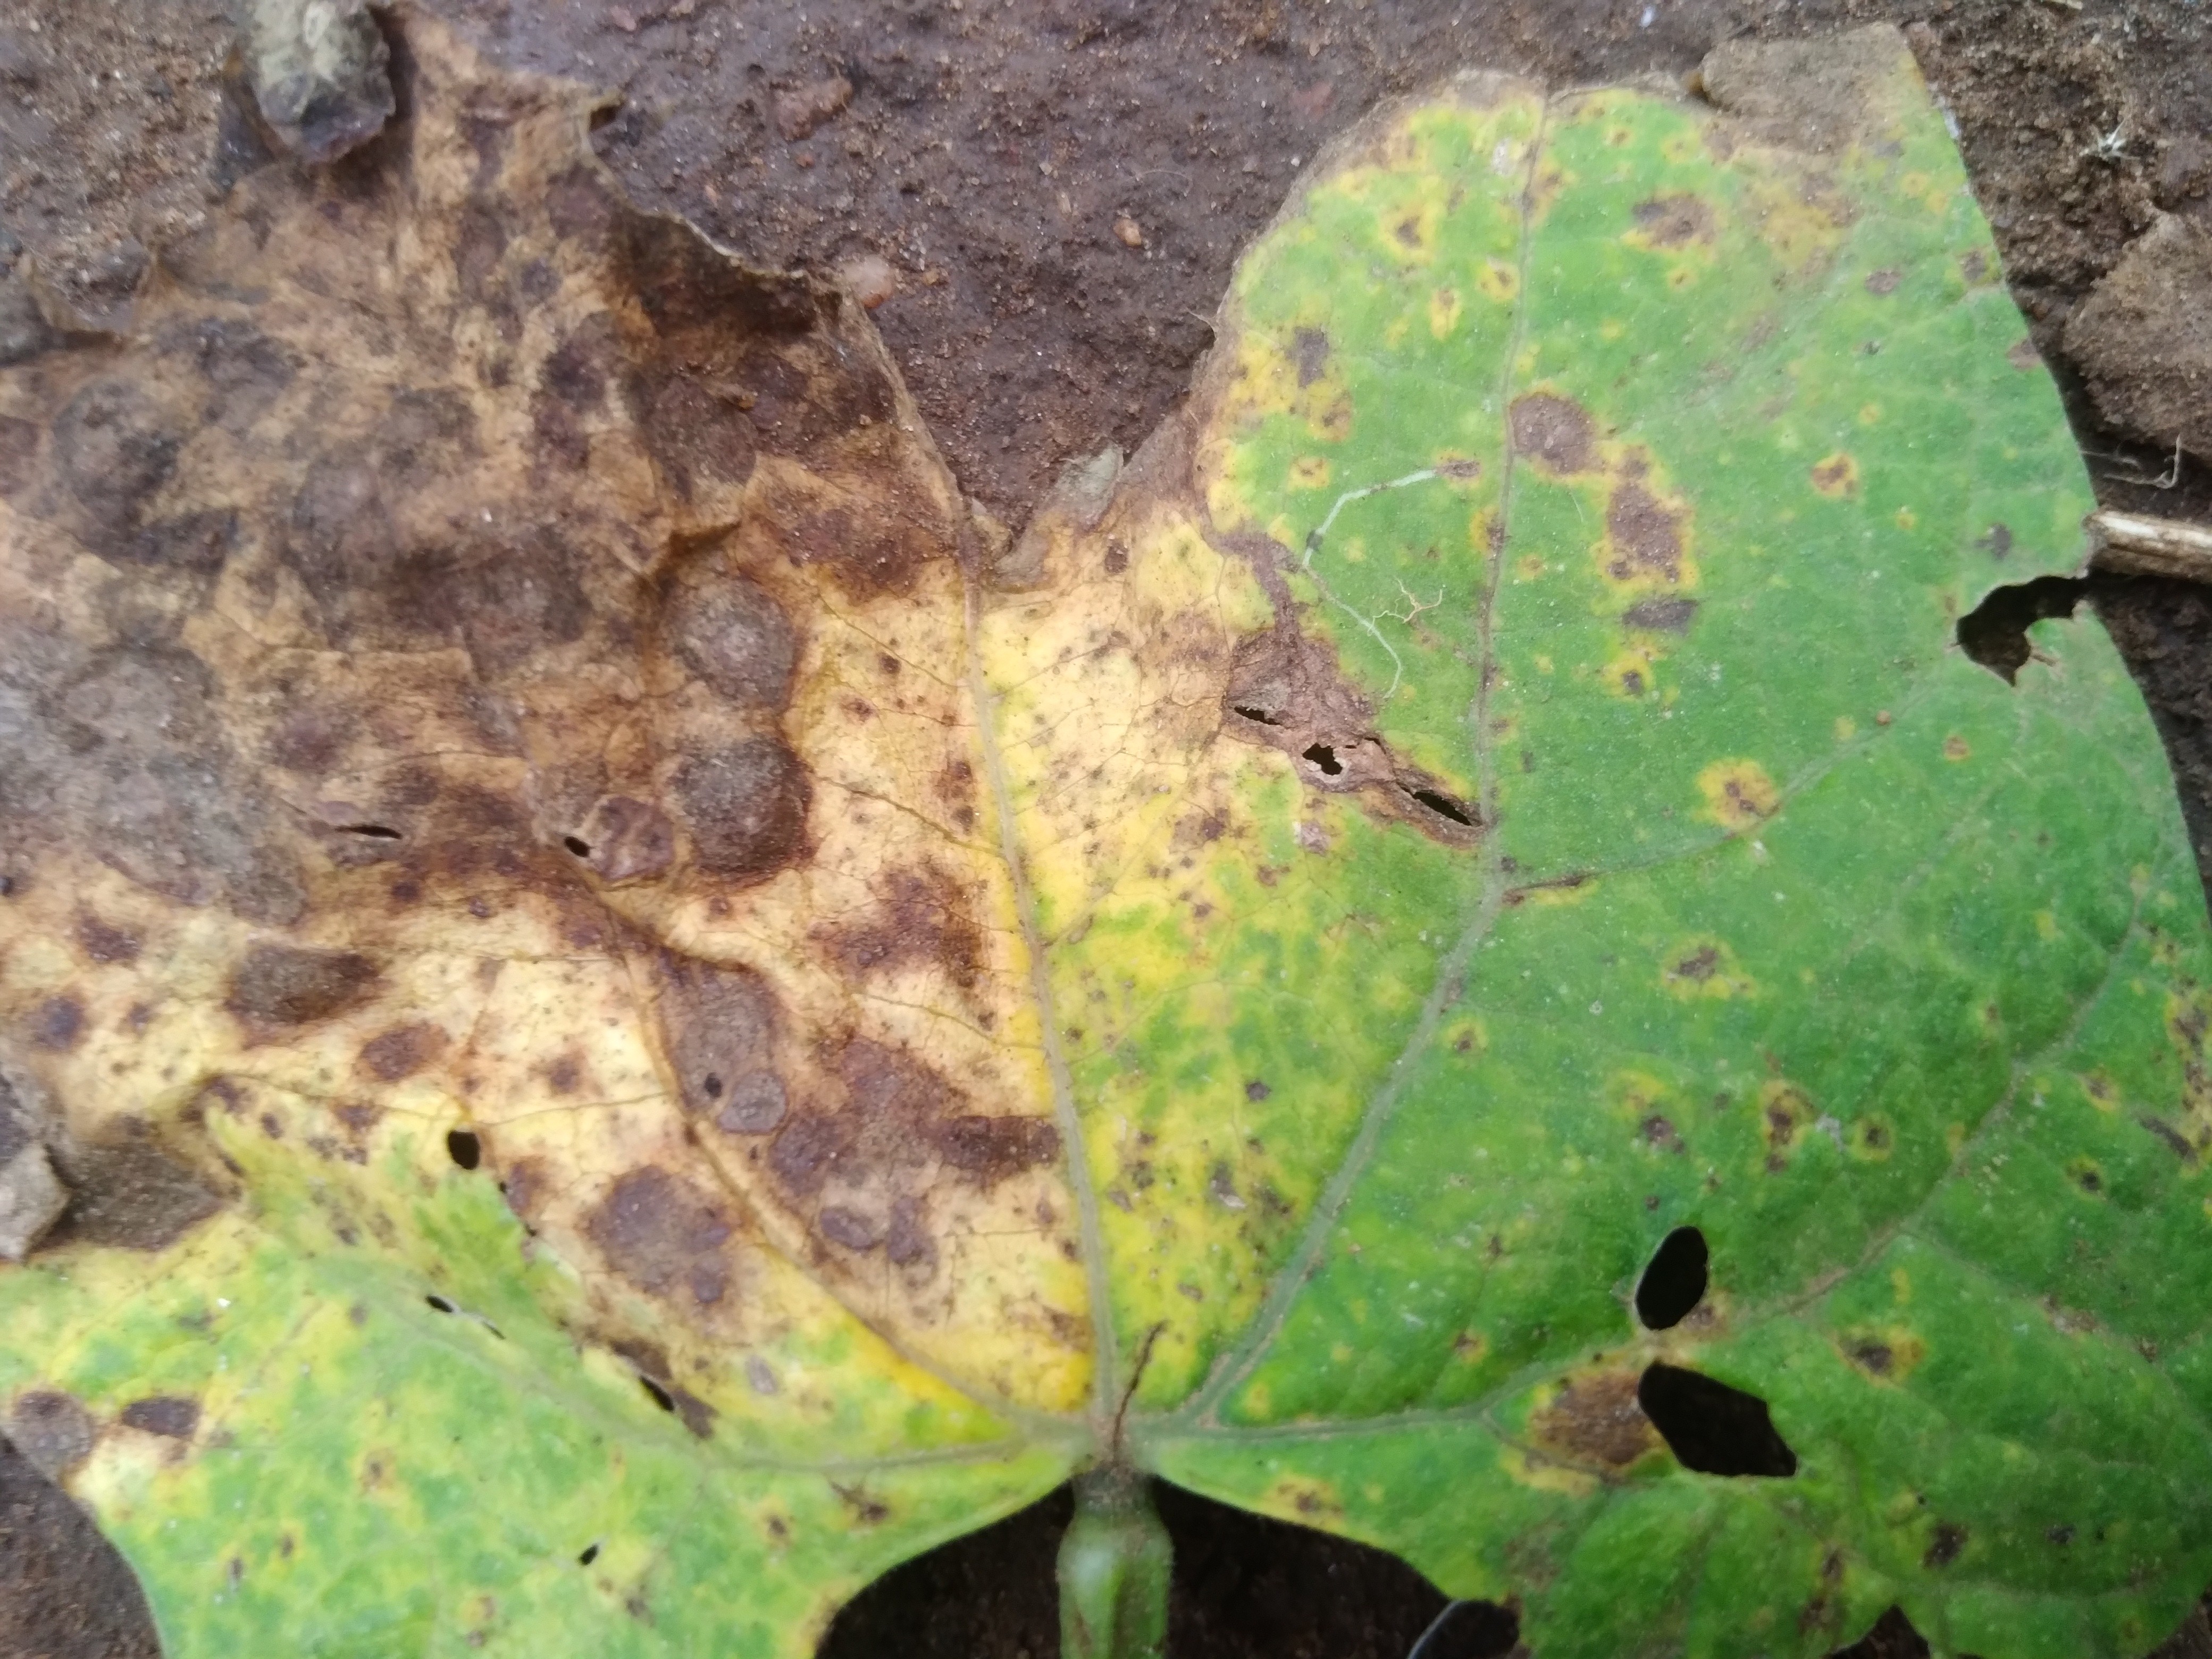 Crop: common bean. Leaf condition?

rust
